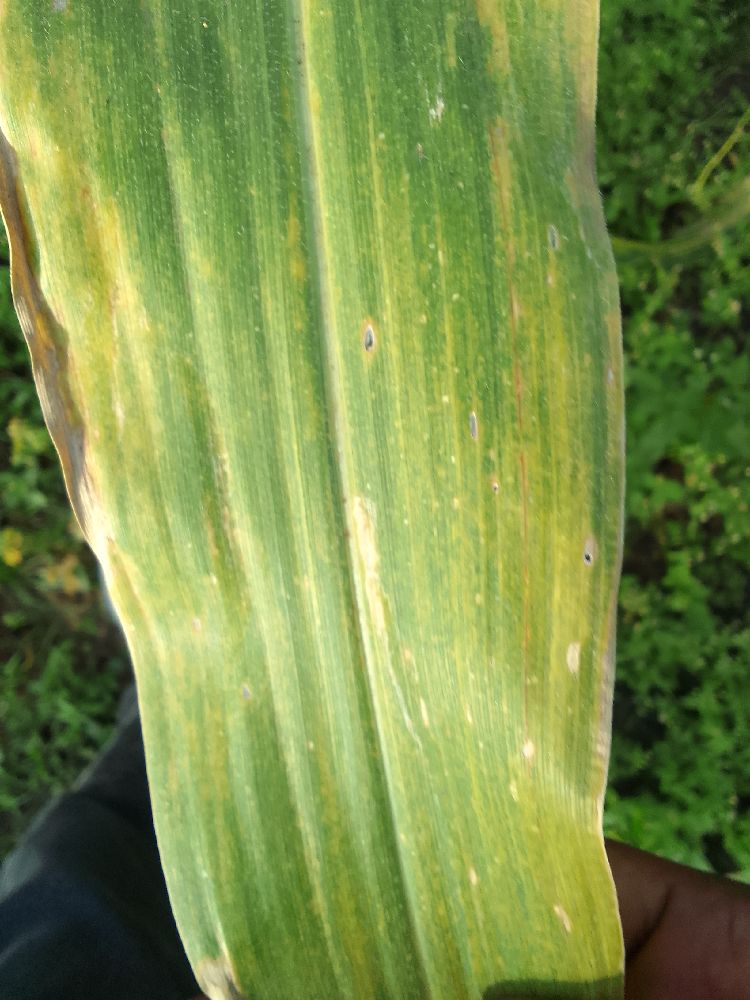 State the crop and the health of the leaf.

maize, maize lethal necrosis
